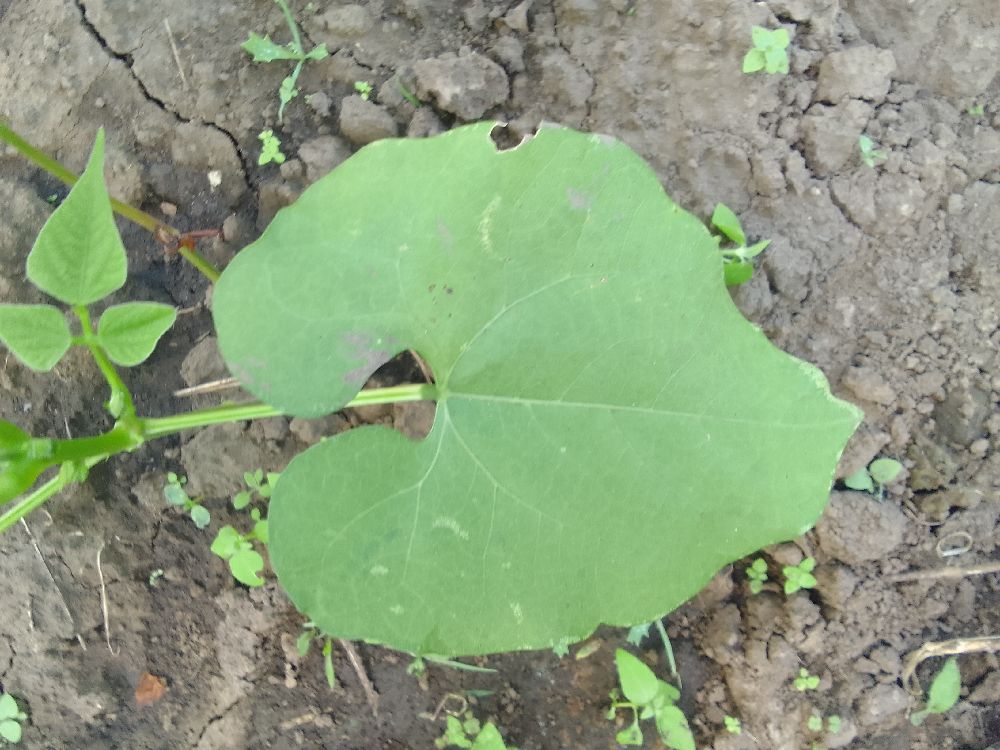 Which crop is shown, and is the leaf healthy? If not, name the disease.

common bean, healthy
